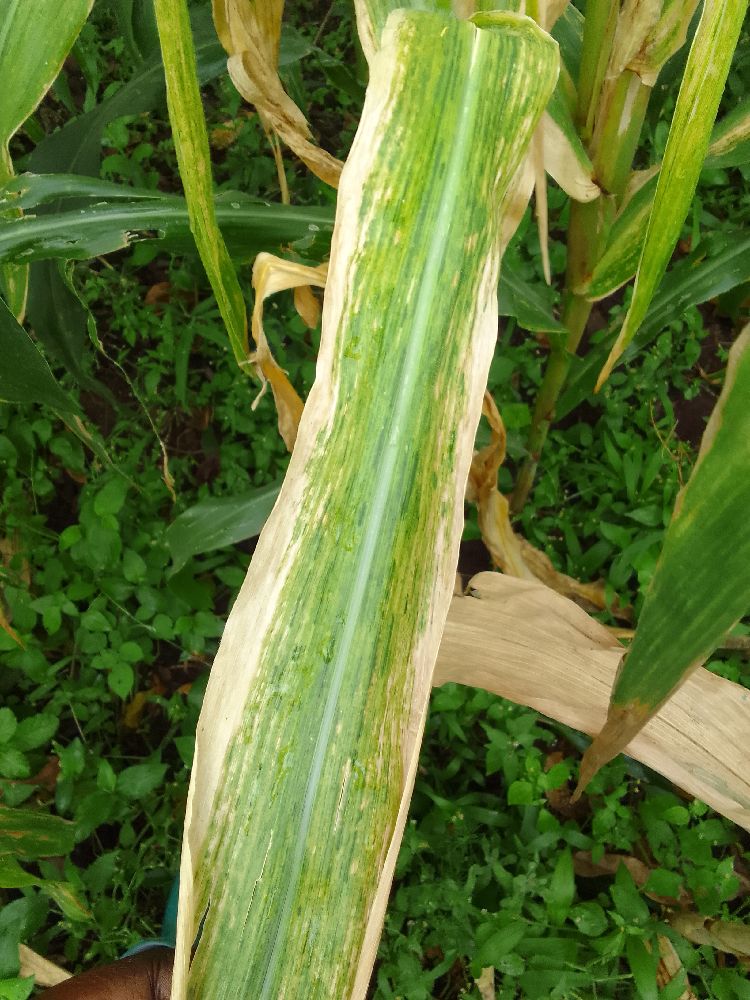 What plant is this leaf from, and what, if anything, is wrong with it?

maize, maize lethal necrosis
